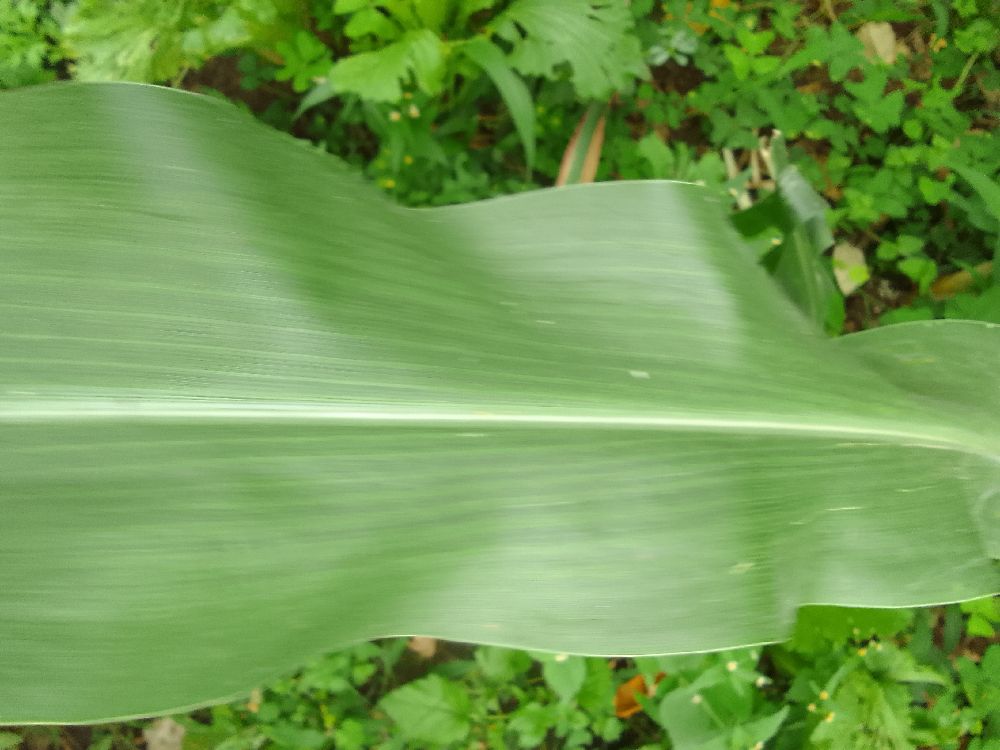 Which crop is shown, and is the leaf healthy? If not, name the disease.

maize, healthy
